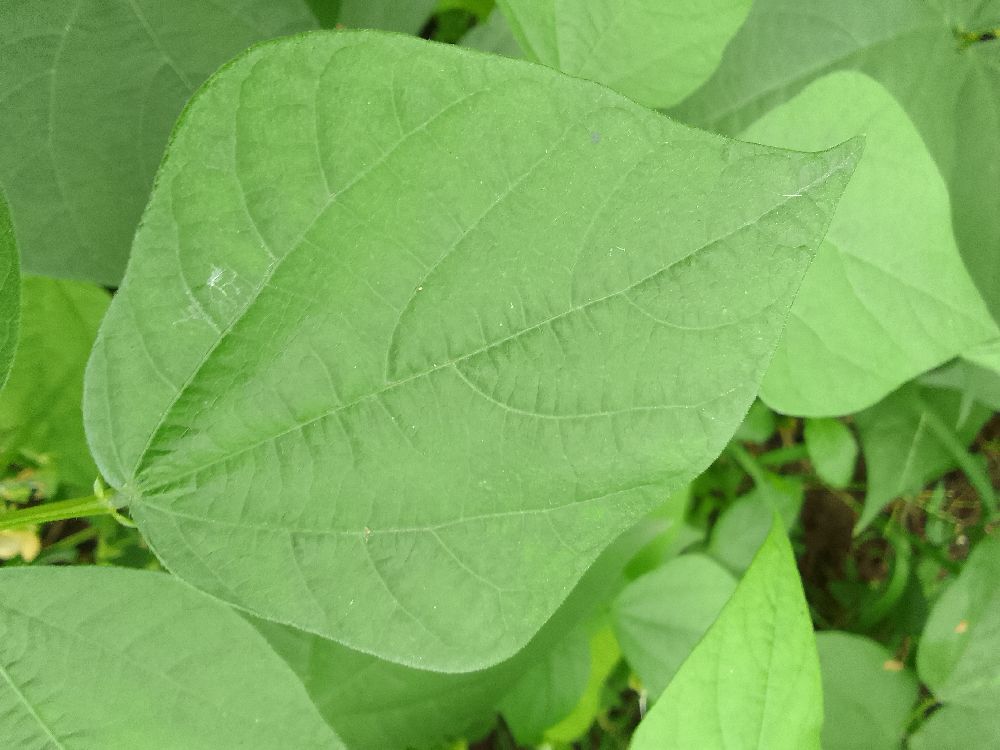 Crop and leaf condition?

common bean, healthy
